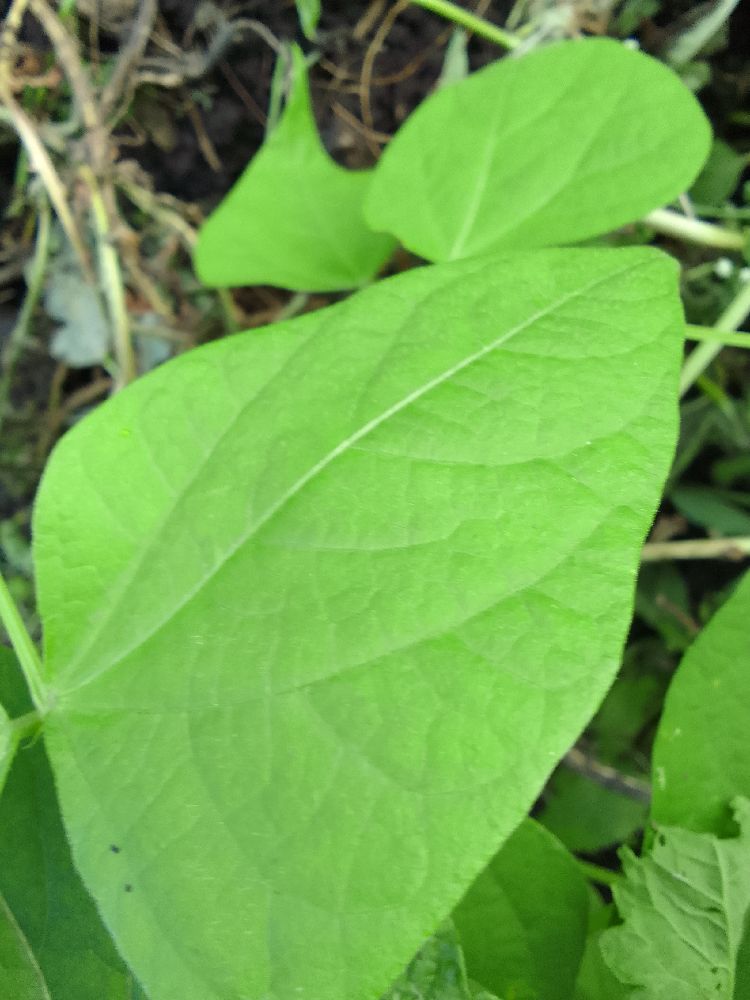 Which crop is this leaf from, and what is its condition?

common bean, healthy
